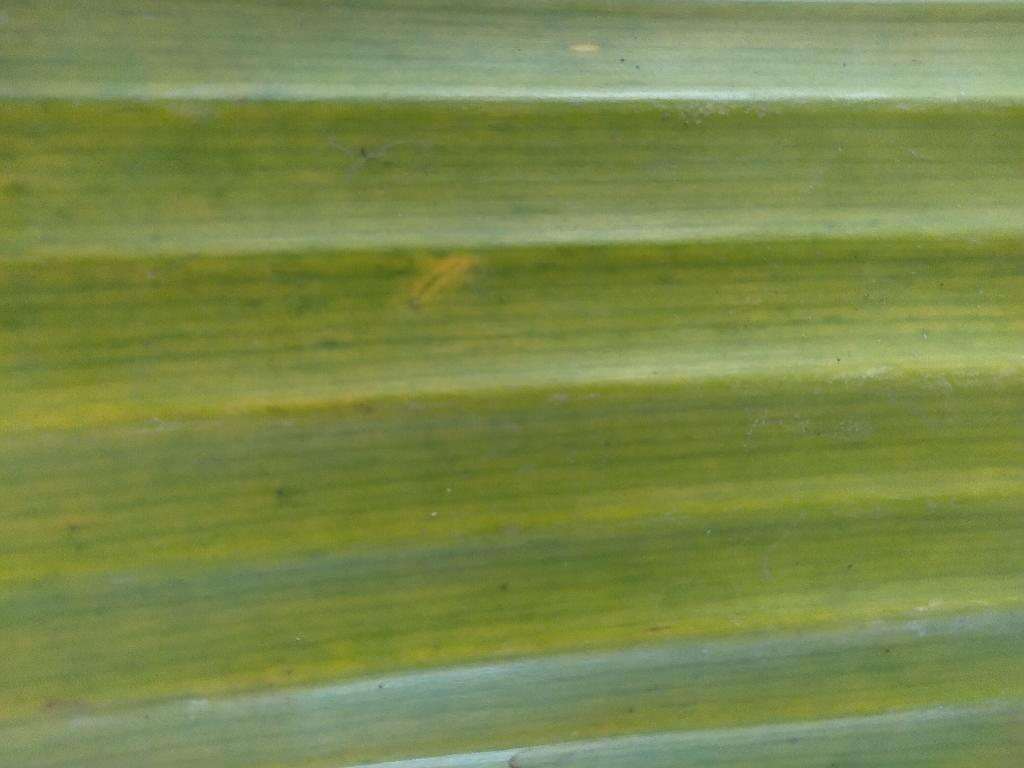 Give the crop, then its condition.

banana, fusarium wilt race 1
